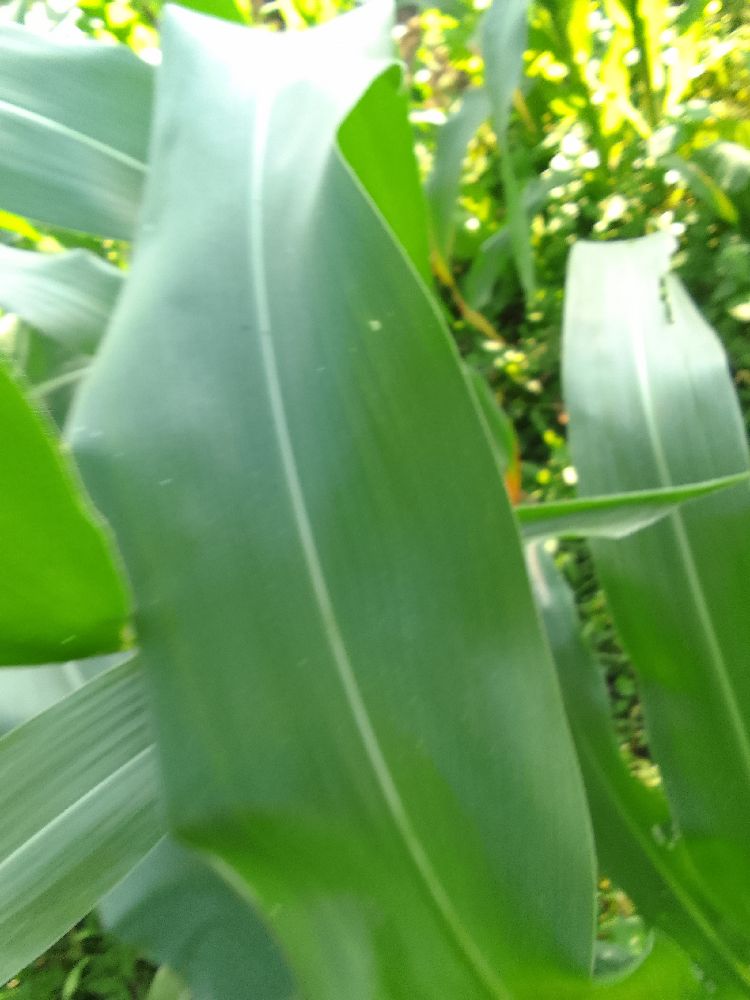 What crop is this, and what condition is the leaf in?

maize, healthy
